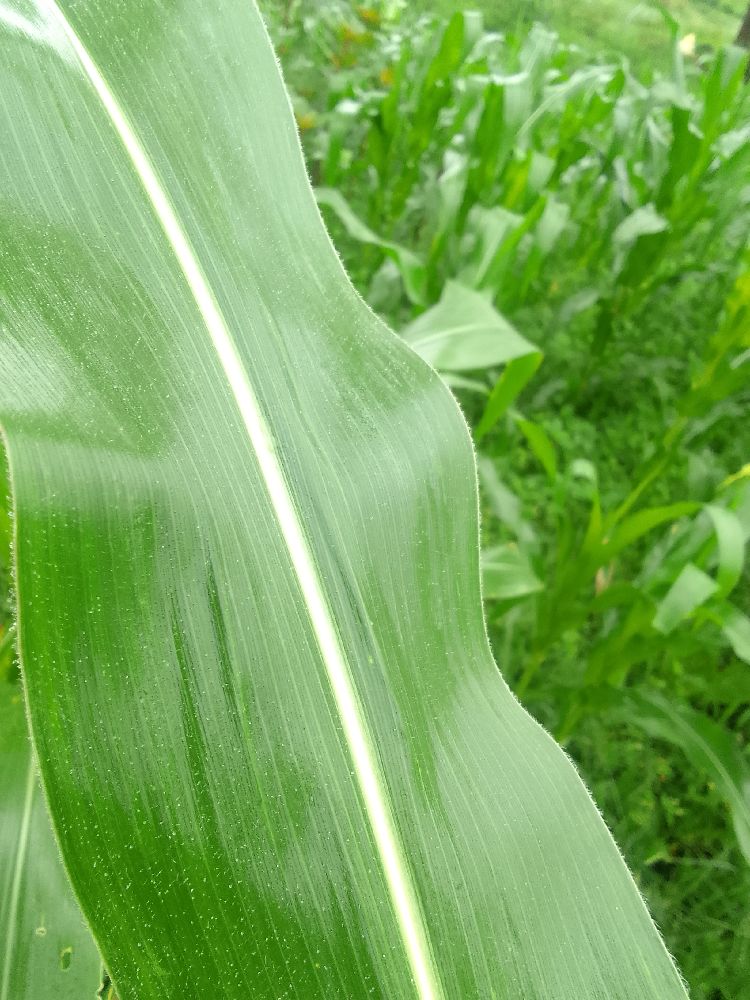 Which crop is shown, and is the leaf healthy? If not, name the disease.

maize, healthy
